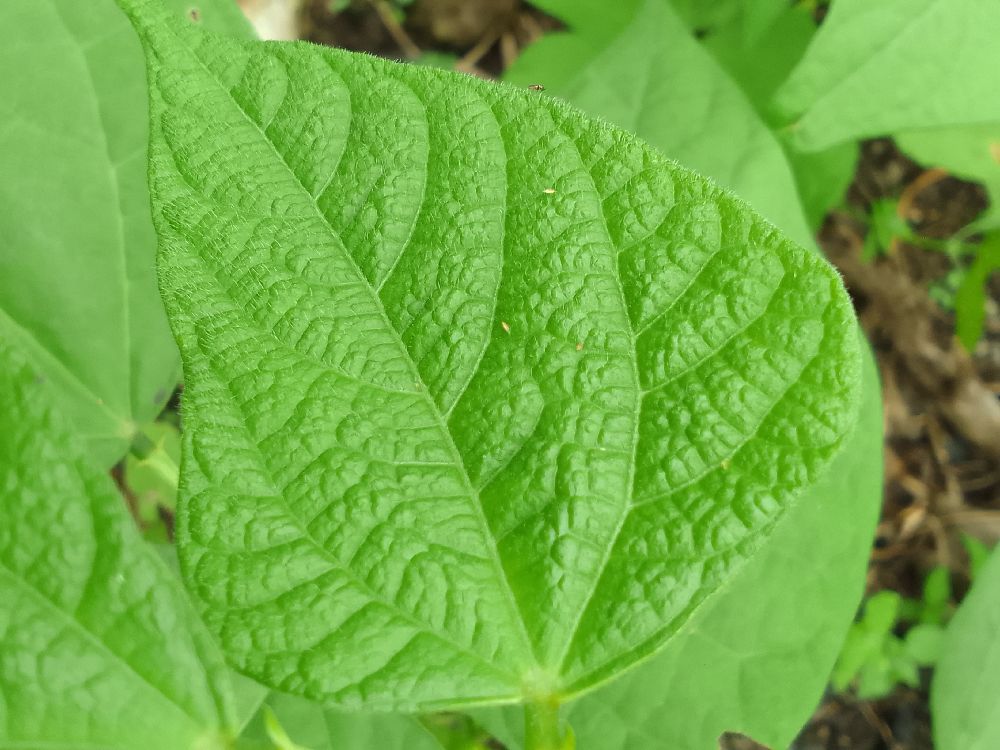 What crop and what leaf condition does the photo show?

common bean, healthy
